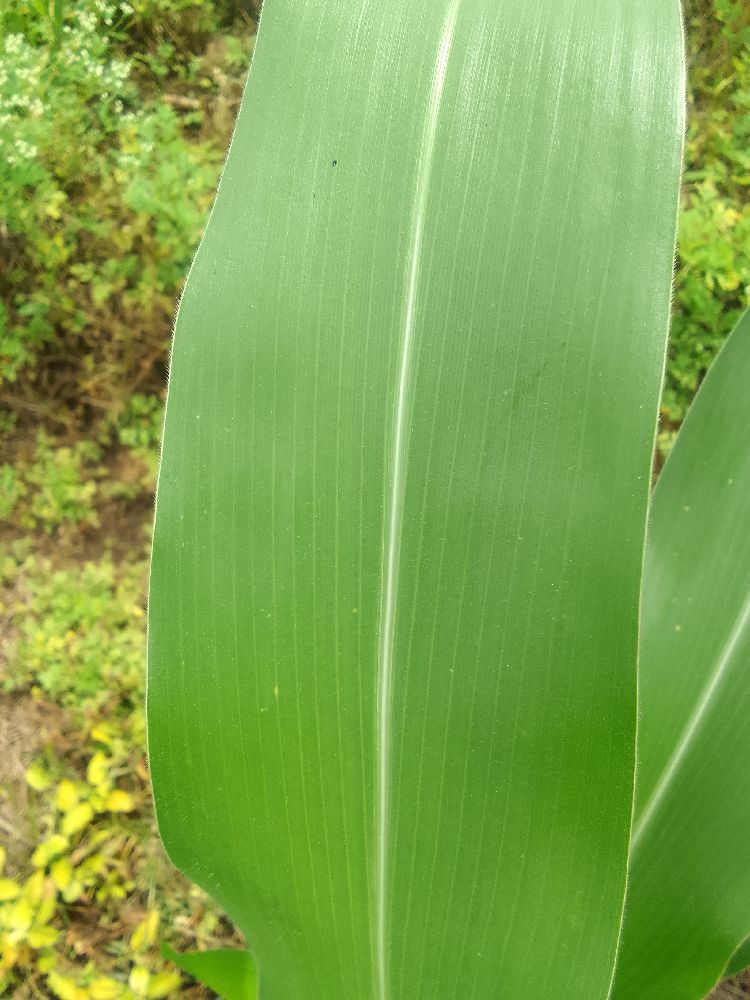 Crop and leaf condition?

maize, healthy
